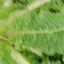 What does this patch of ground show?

structured weed
